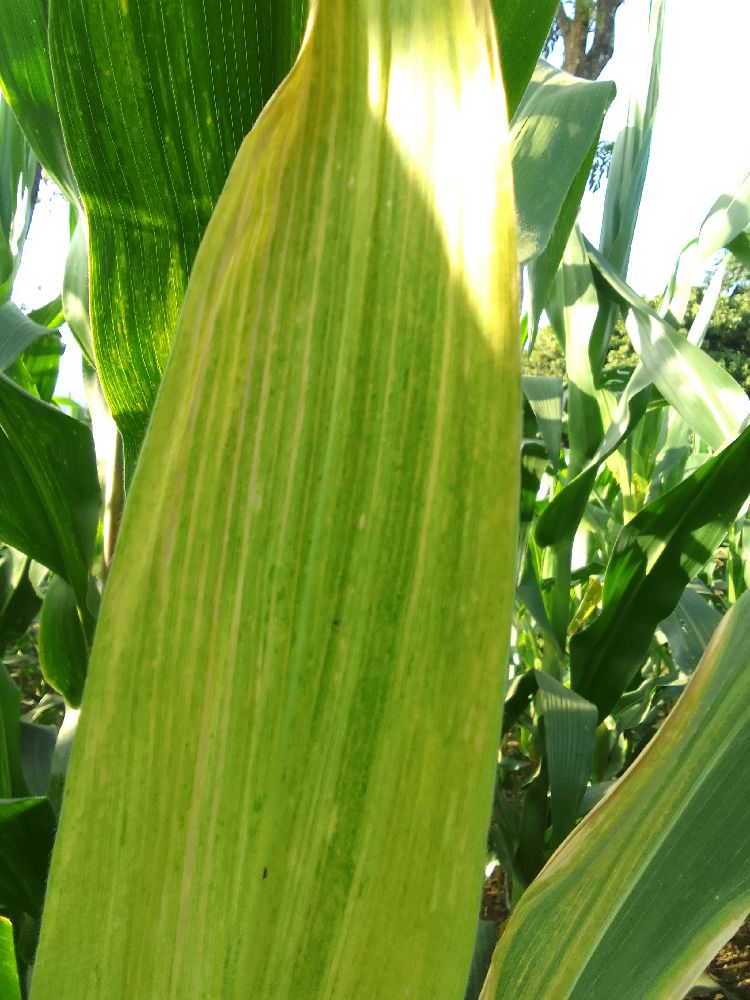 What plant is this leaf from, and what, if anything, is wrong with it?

maize, maize lethal necrosis
